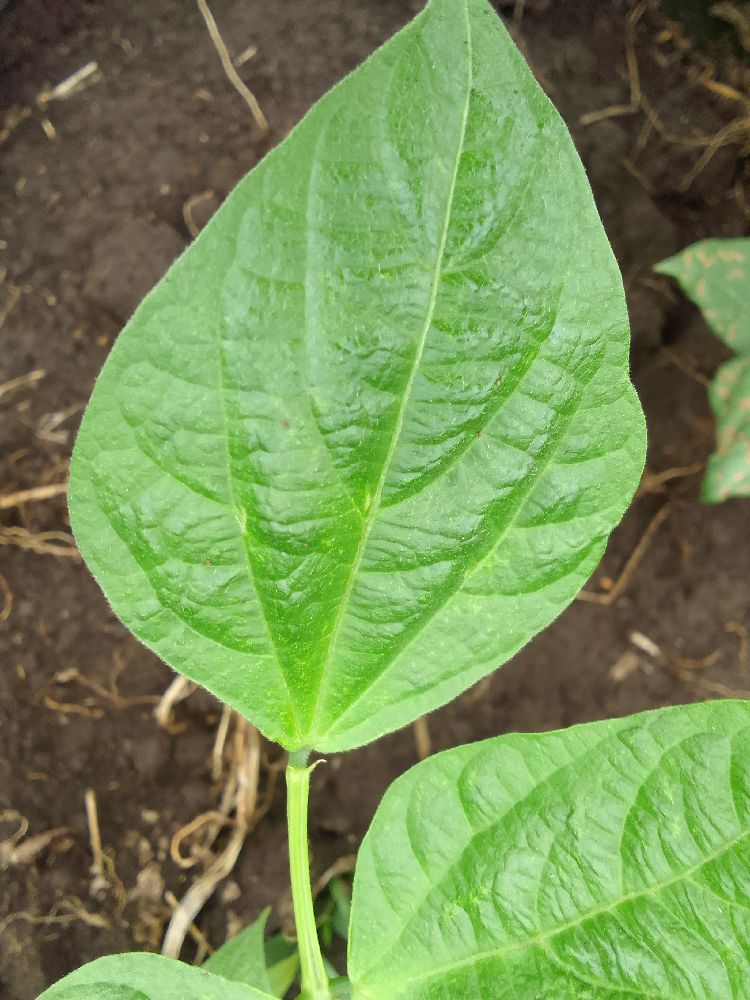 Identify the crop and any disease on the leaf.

common bean, healthy
